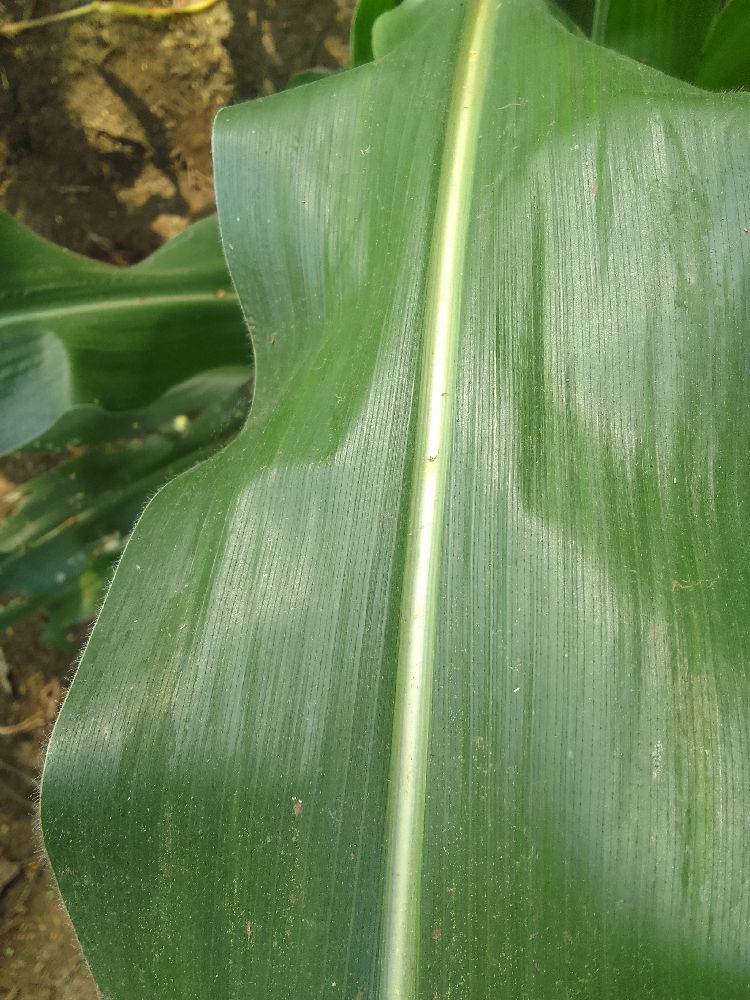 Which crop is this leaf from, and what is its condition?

maize, healthy
